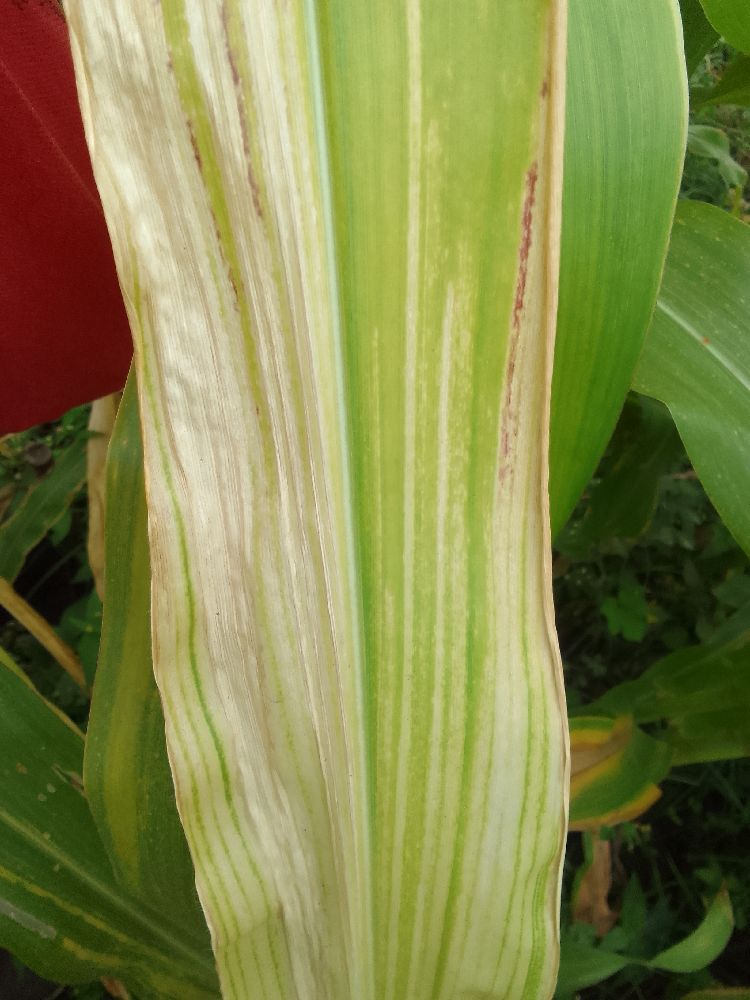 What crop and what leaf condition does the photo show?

maize, maize lethal necrosis
